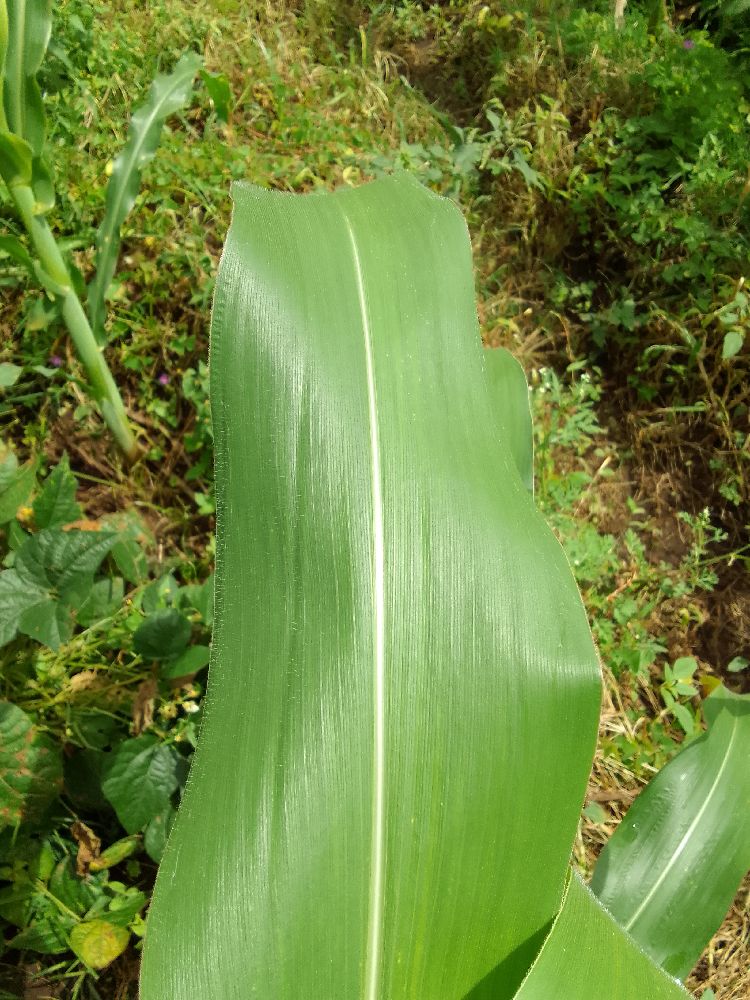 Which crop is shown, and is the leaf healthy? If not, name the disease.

maize, healthy
